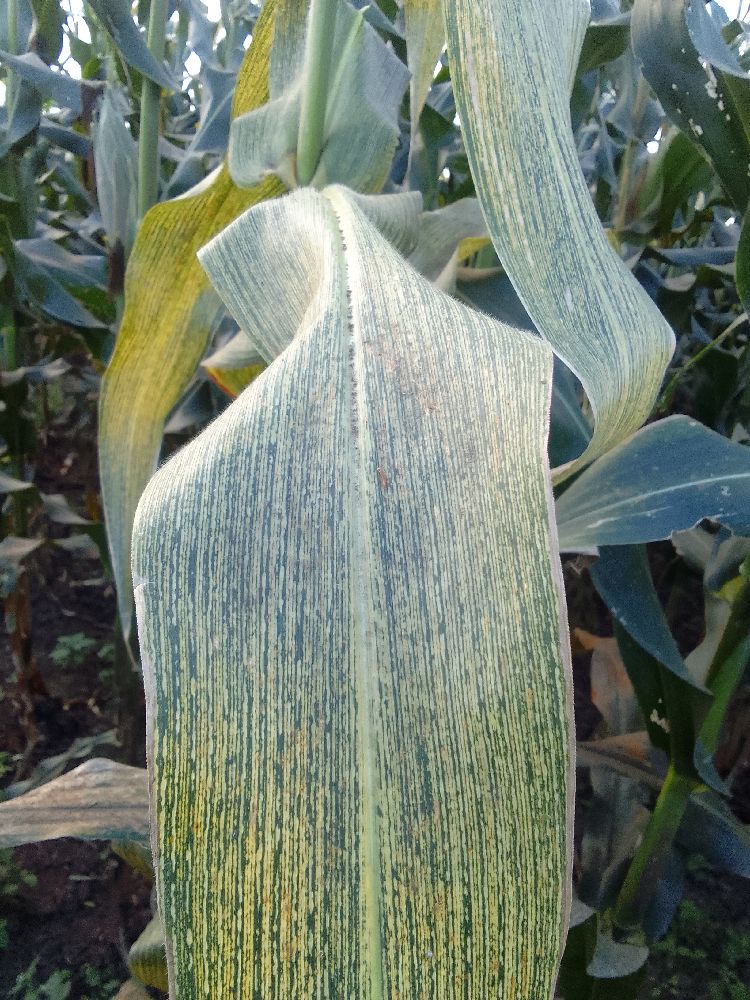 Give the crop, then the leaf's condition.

maize, maize streak virus
